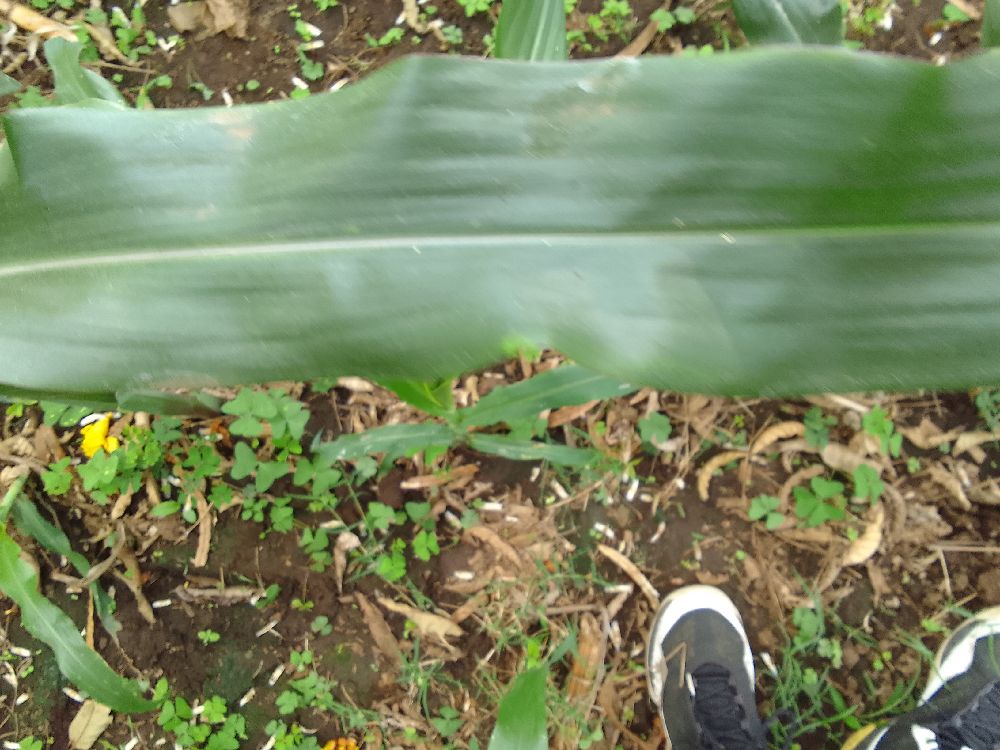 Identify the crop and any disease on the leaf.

maize, healthy
